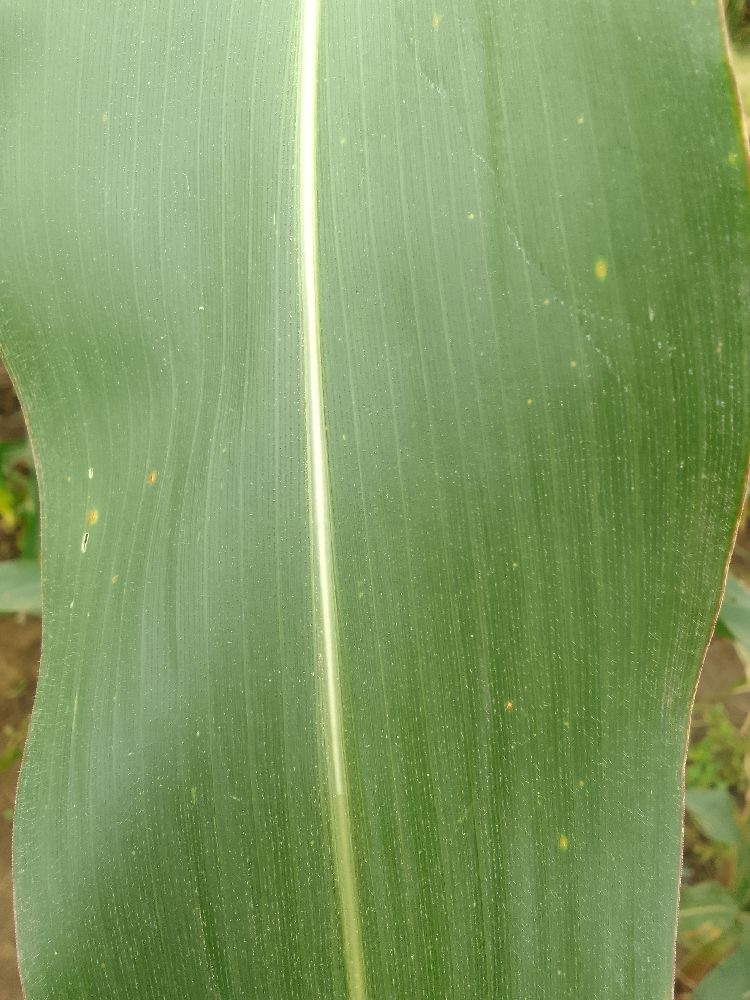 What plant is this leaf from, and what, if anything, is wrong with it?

maize, healthy
